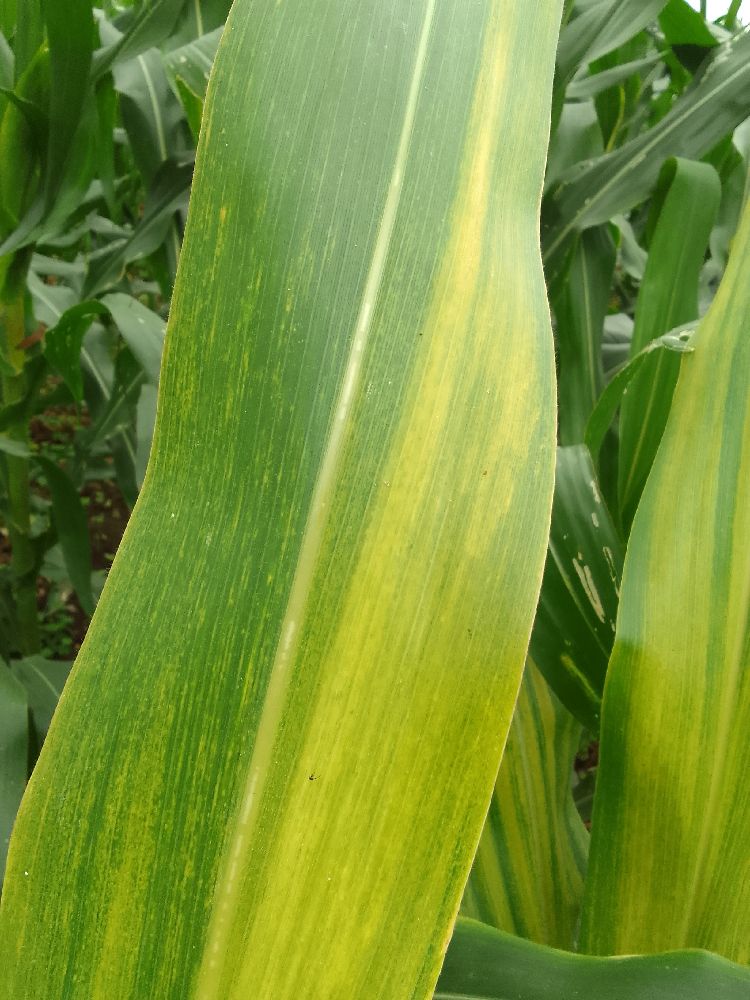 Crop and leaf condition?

maize, maize lethal necrosis
